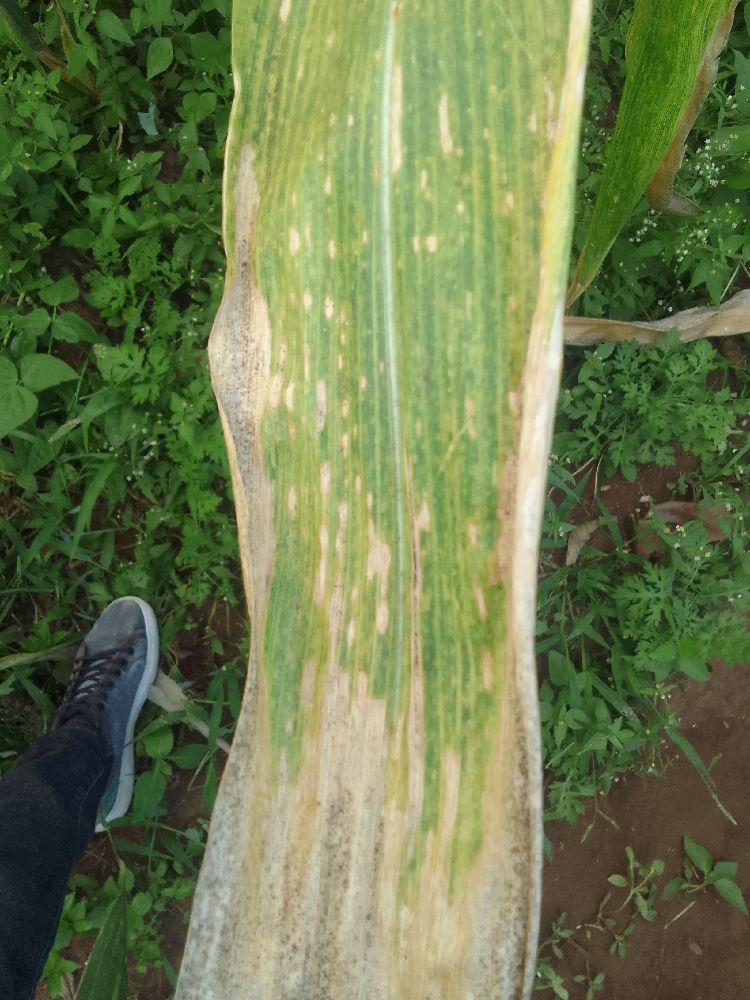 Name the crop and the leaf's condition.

maize, maize lethal necrosis
